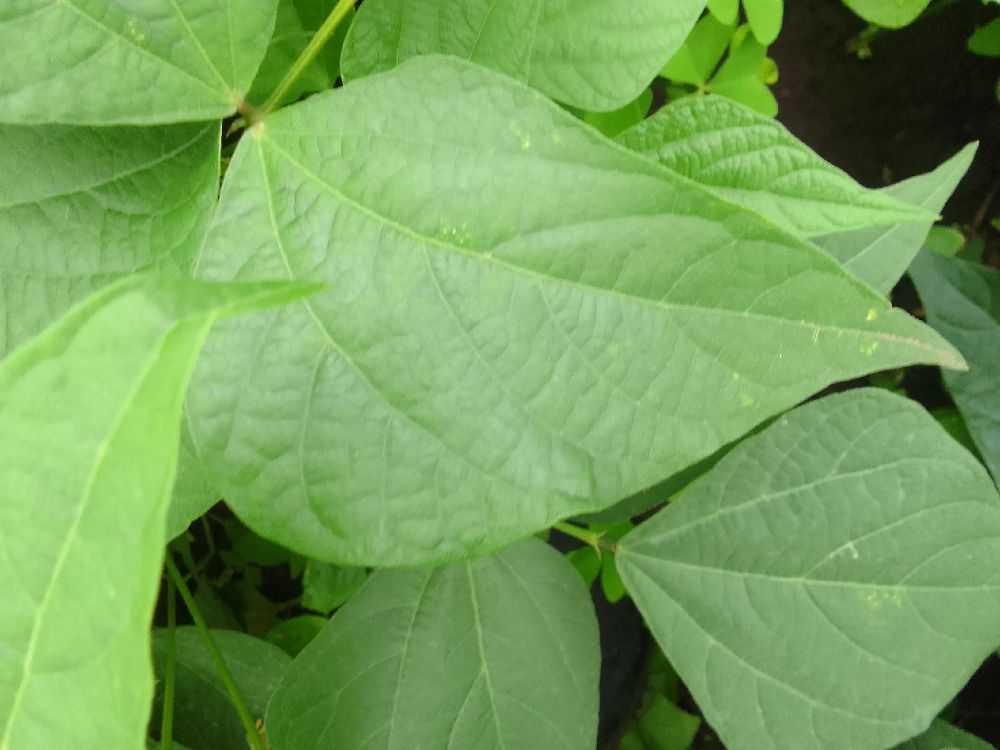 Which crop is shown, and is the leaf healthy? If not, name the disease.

common bean, healthy
